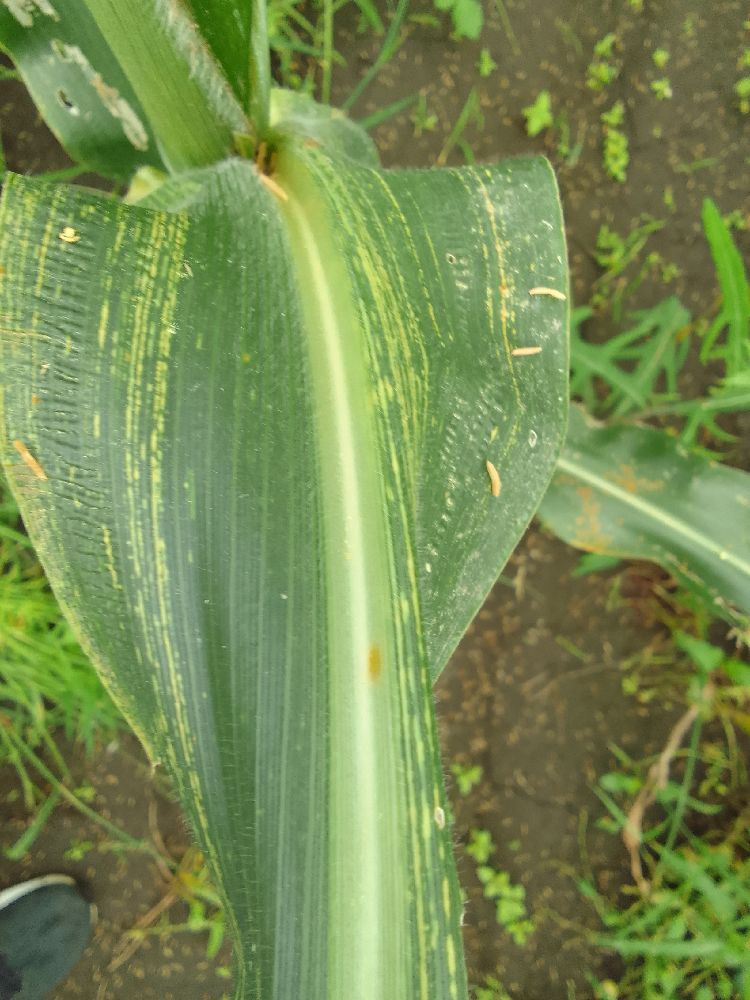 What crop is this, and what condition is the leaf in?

maize, maize streak virus
